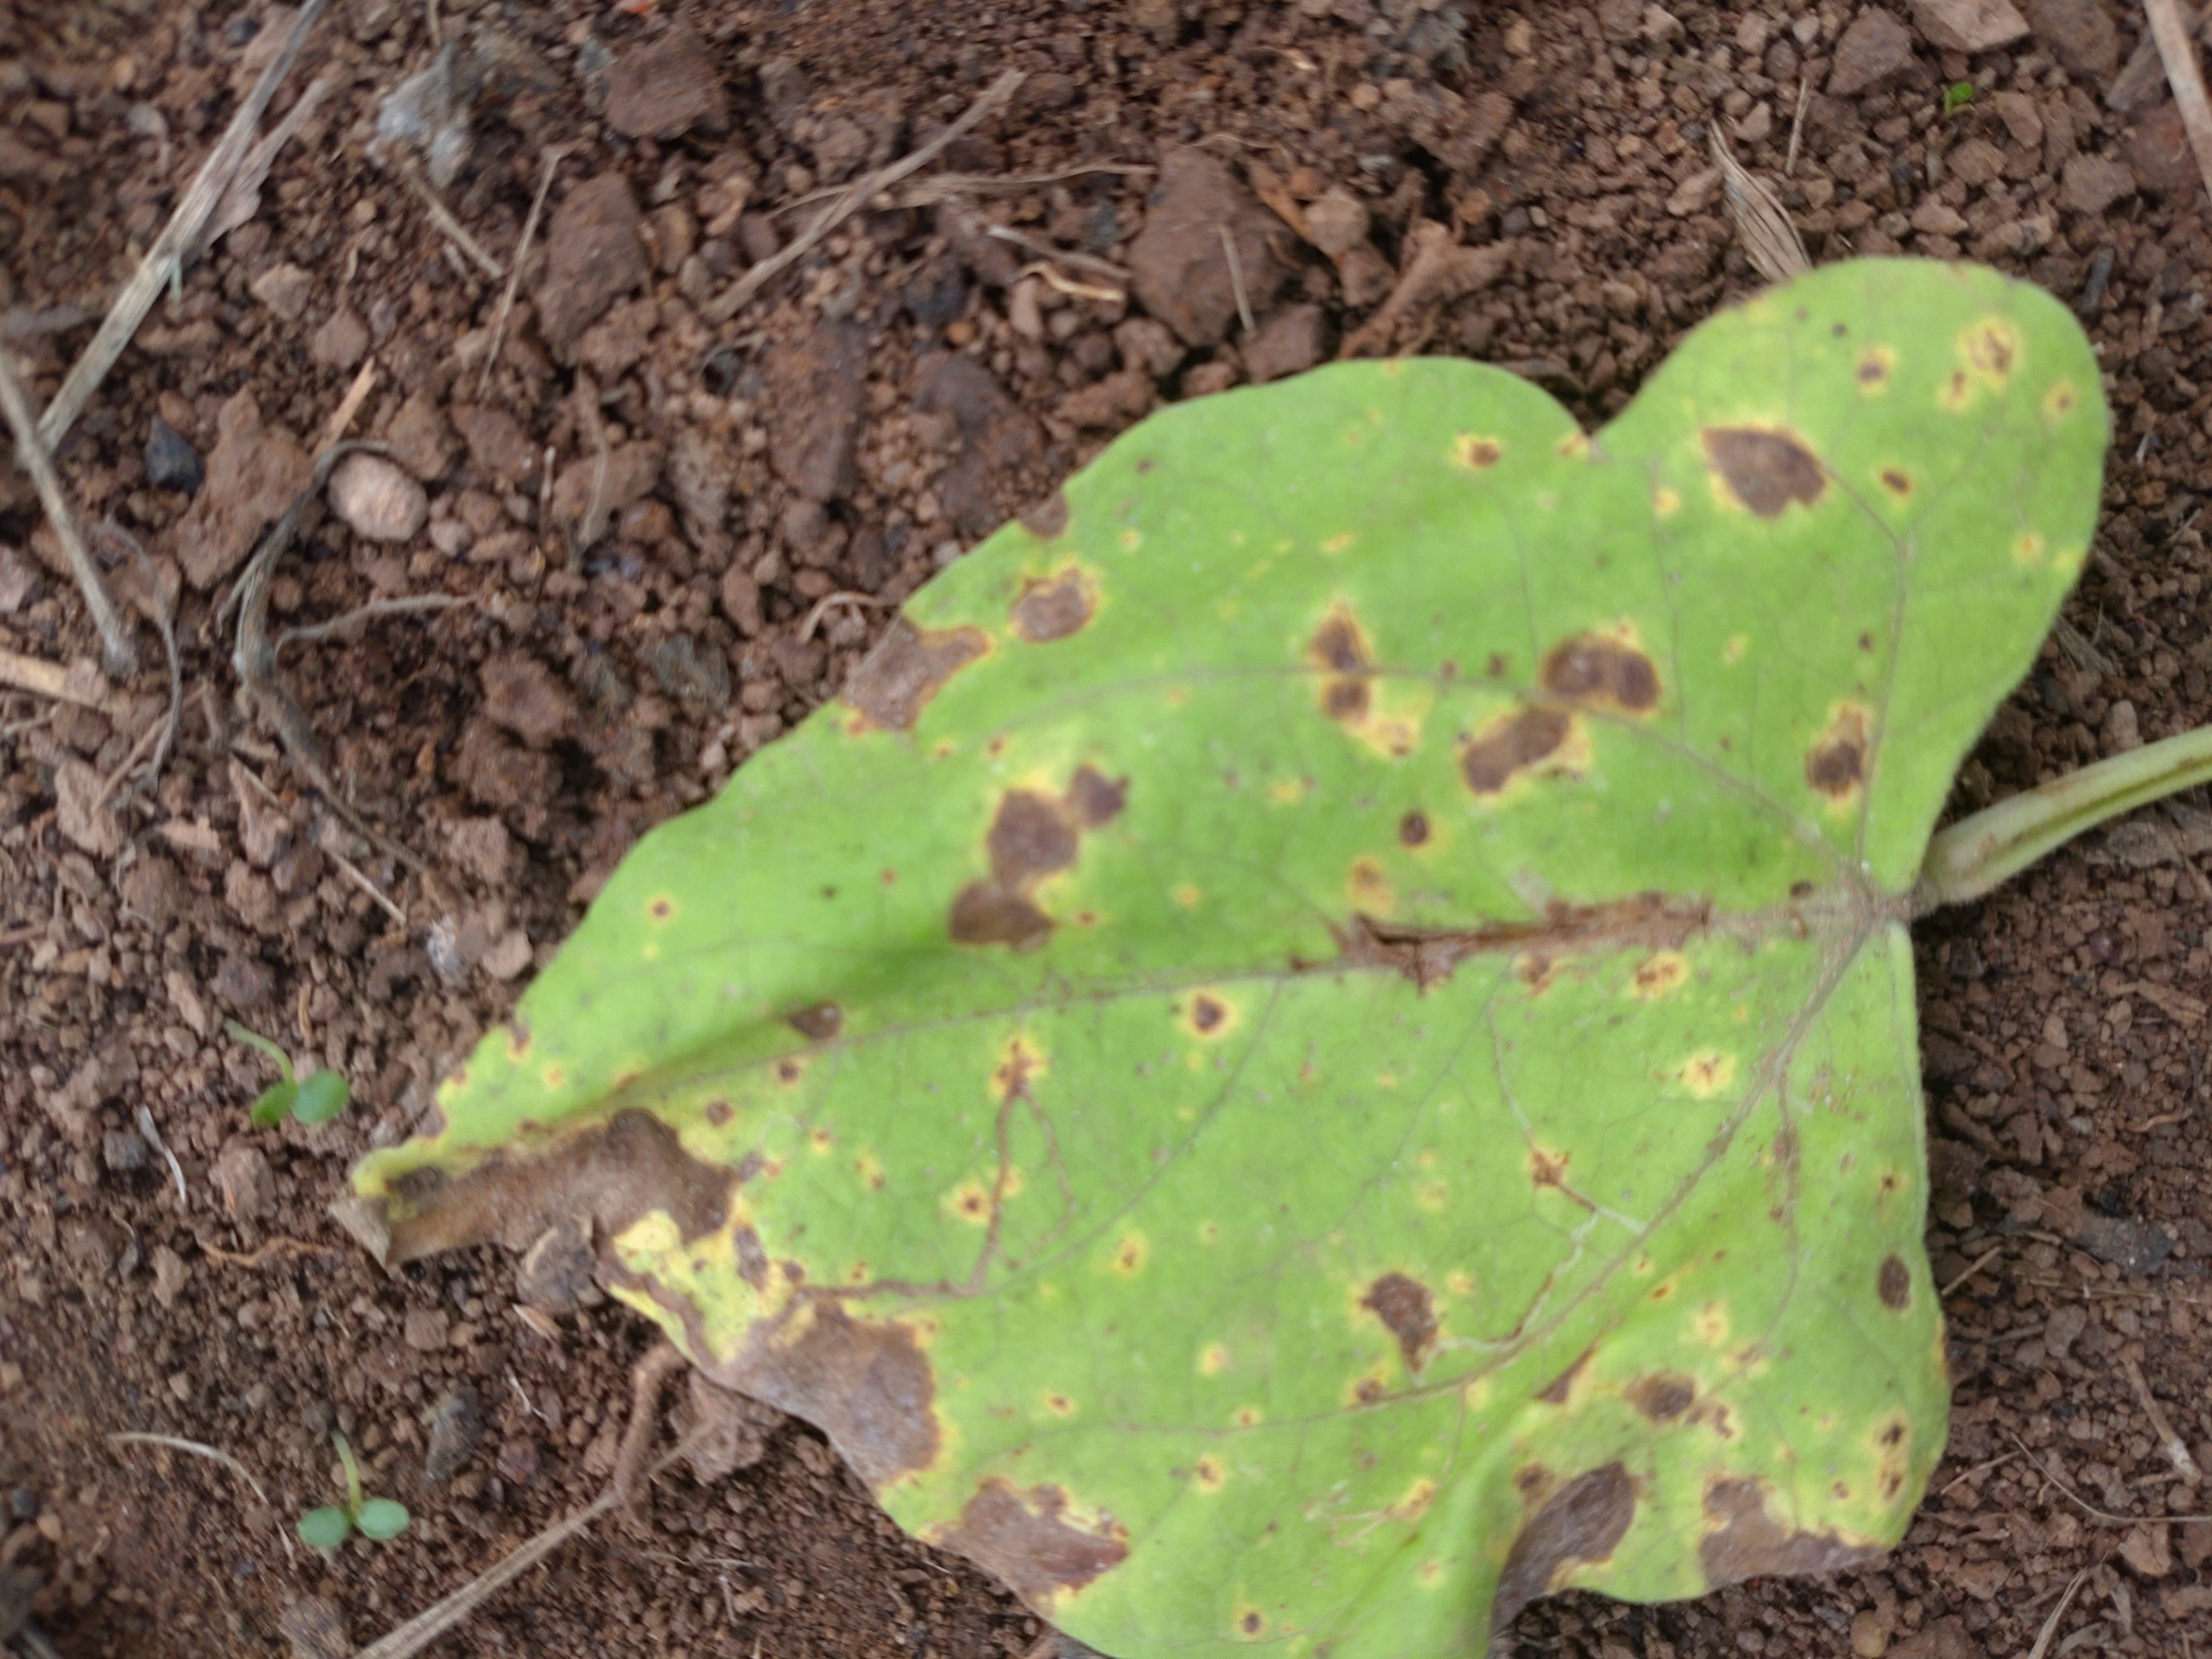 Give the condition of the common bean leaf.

rust
